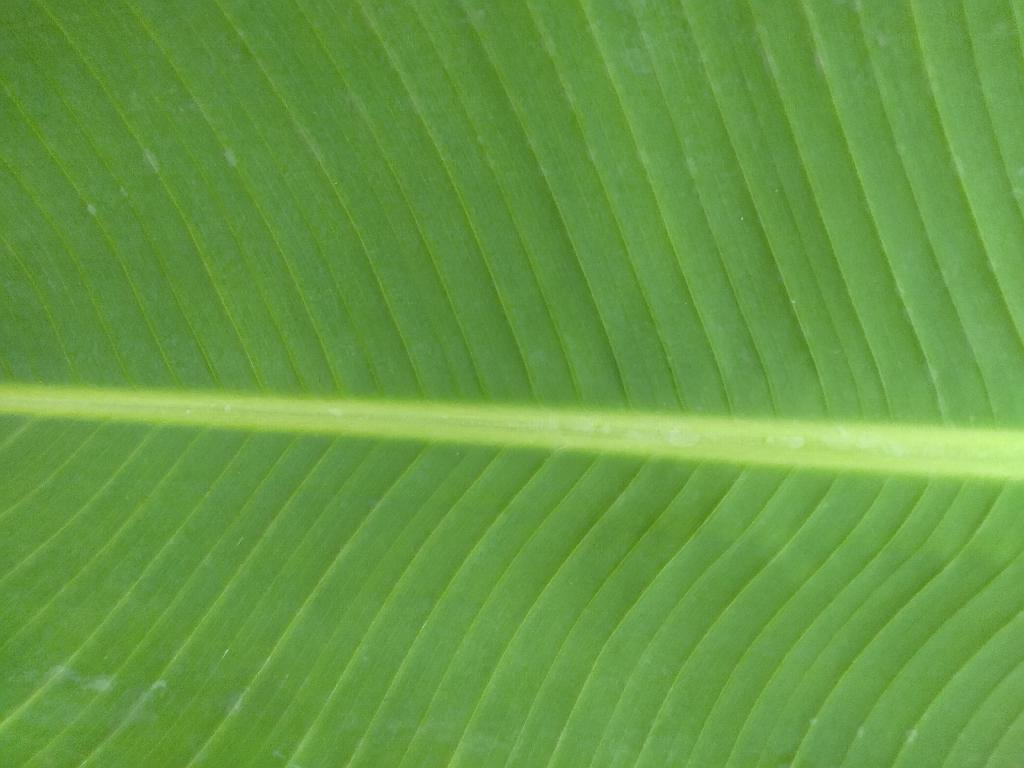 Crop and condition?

banana, healthy
